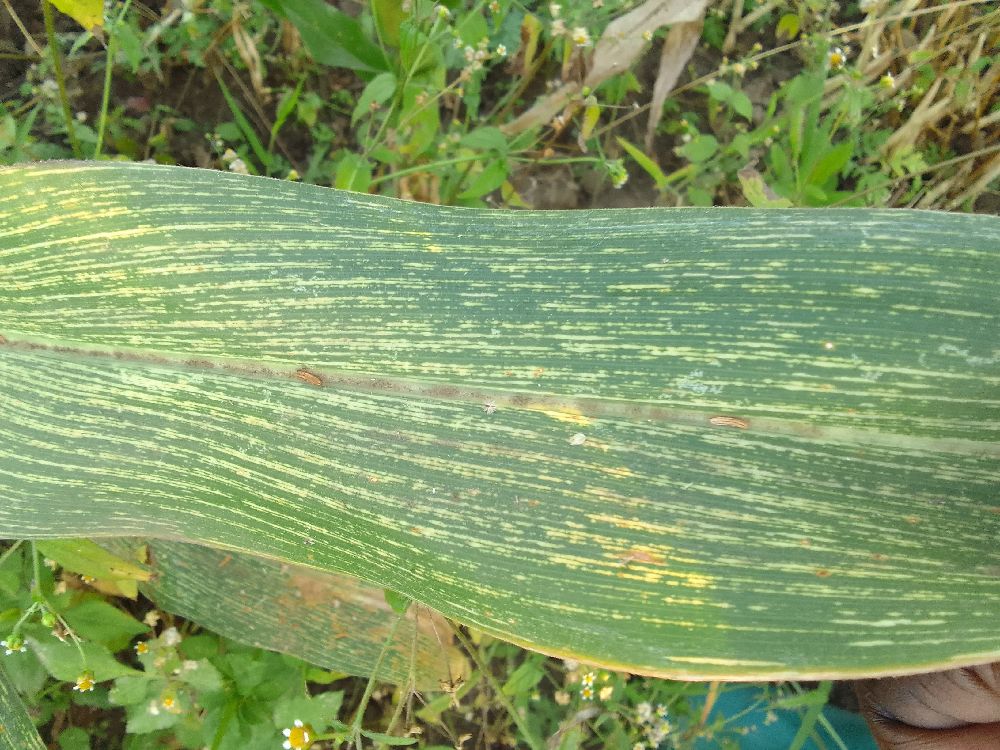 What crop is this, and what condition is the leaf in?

maize, maize streak virus
